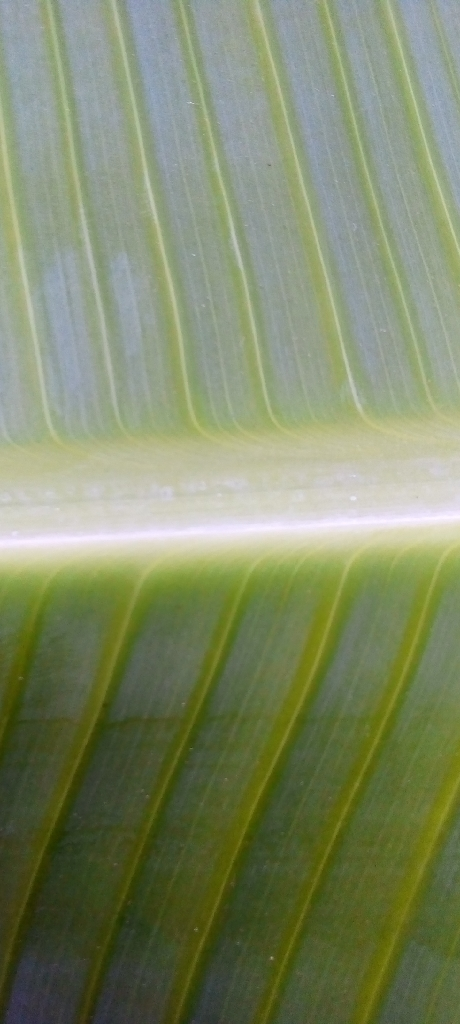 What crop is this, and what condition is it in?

banana, healthy
